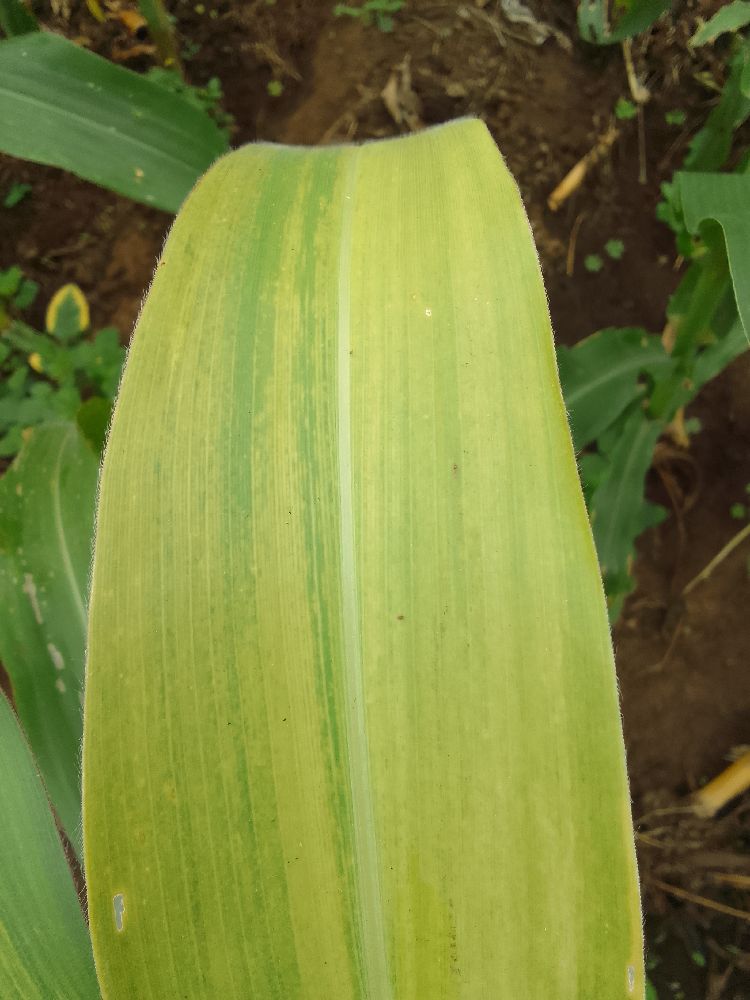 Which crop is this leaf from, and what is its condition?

maize, maize lethal necrosis
